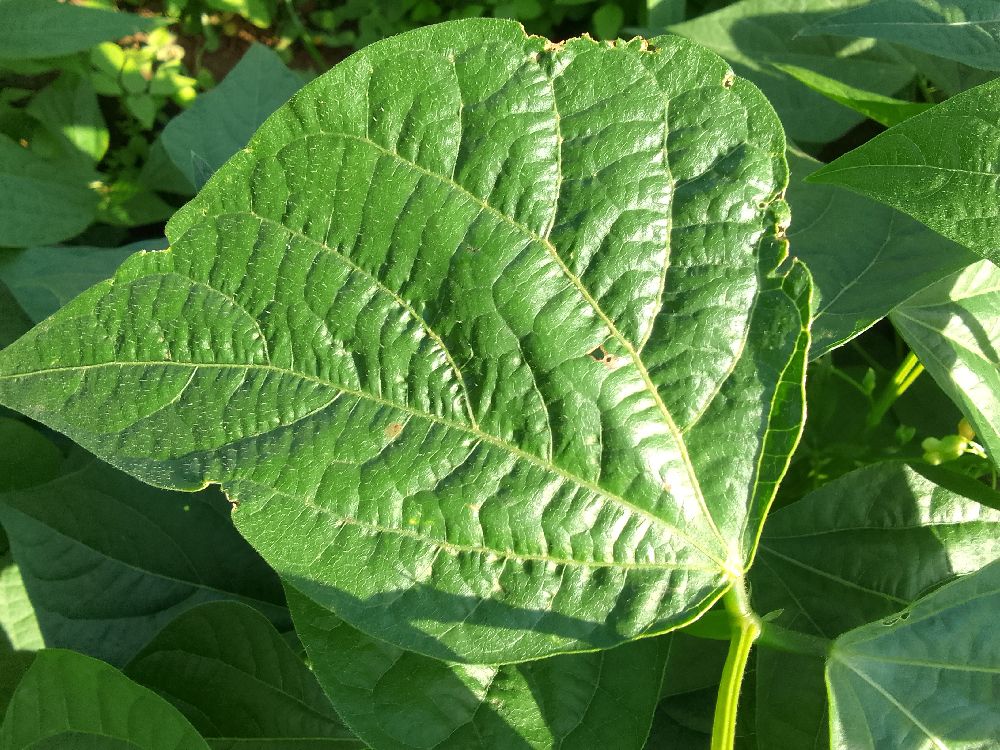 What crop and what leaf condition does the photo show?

common bean, healthy
